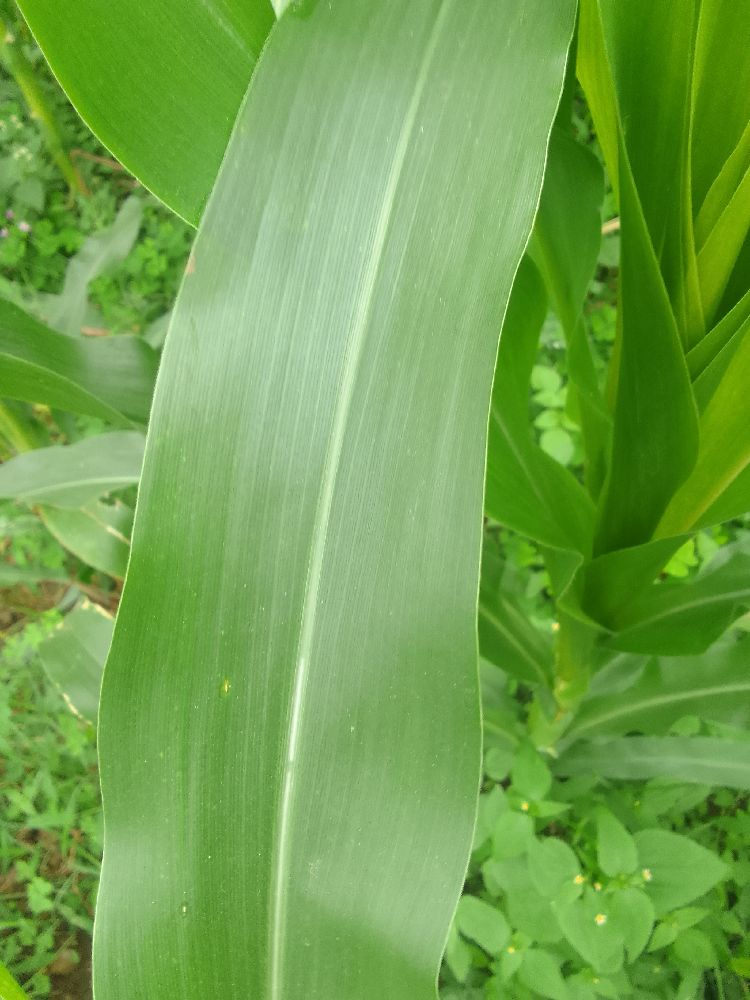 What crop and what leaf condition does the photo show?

maize, healthy
